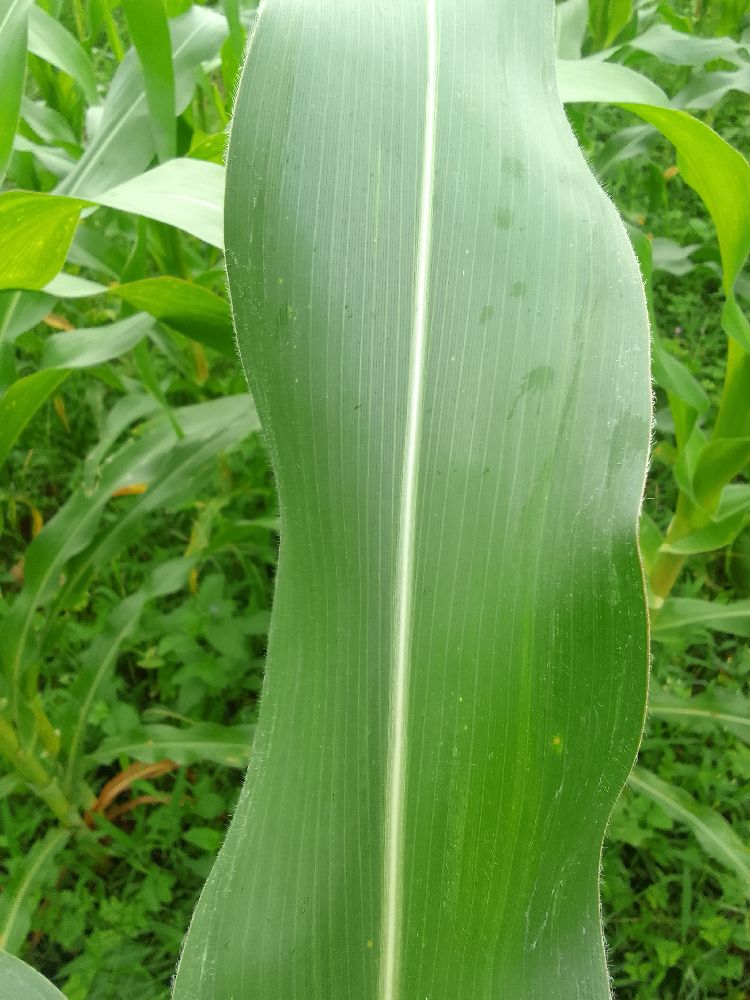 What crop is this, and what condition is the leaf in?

maize, healthy
